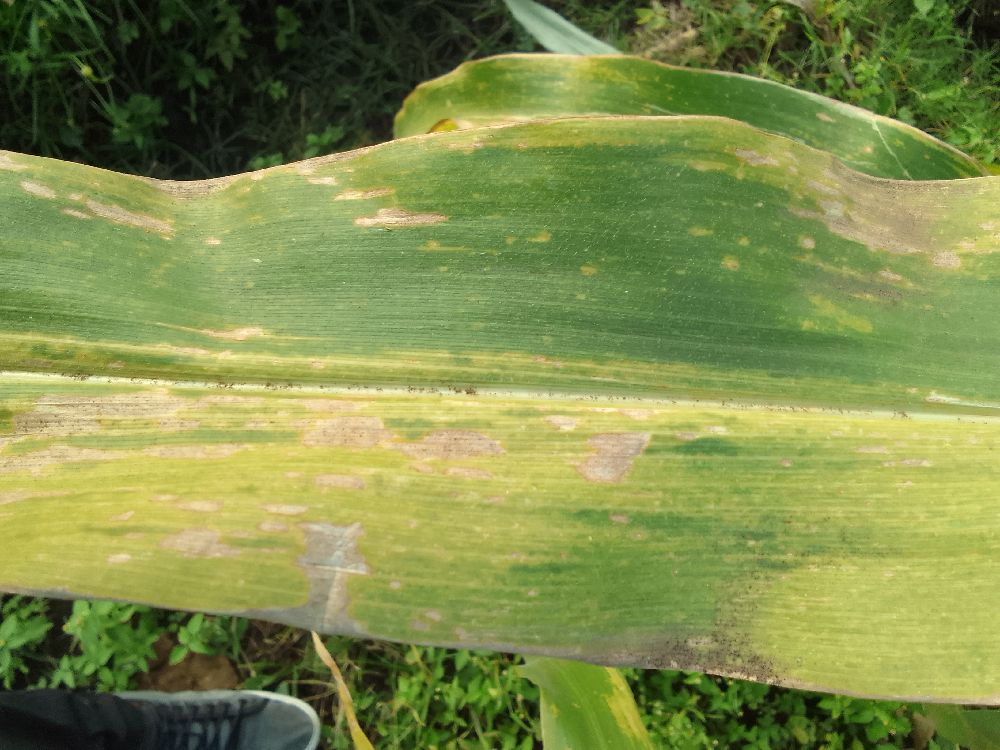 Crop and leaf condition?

maize, maize lethal necrosis
